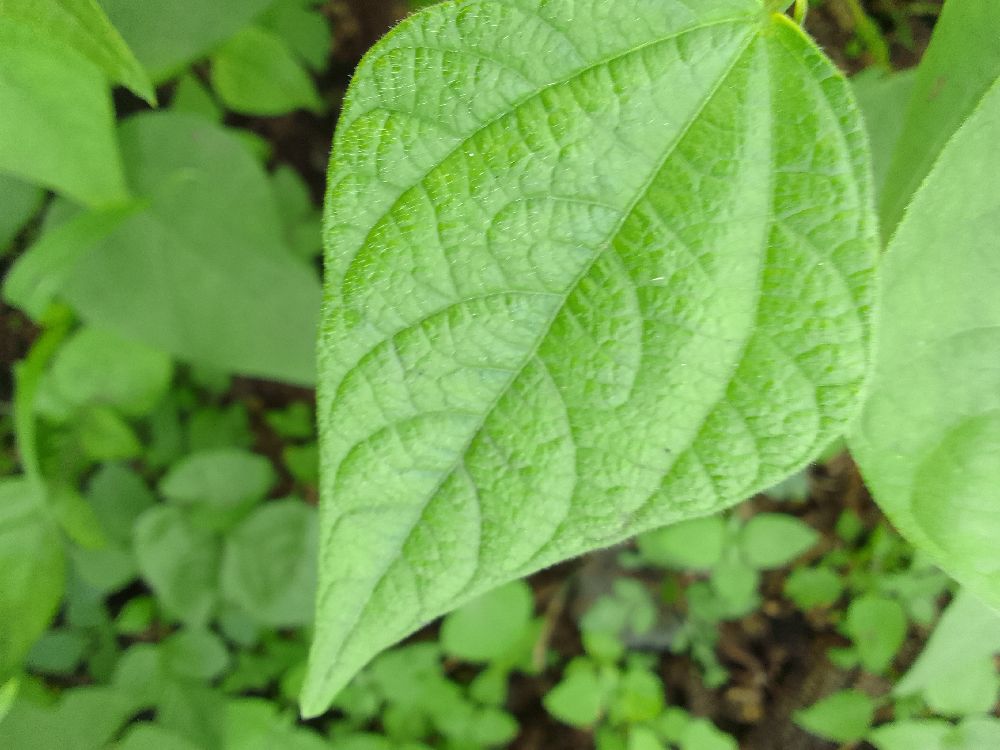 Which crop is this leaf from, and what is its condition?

common bean, healthy
